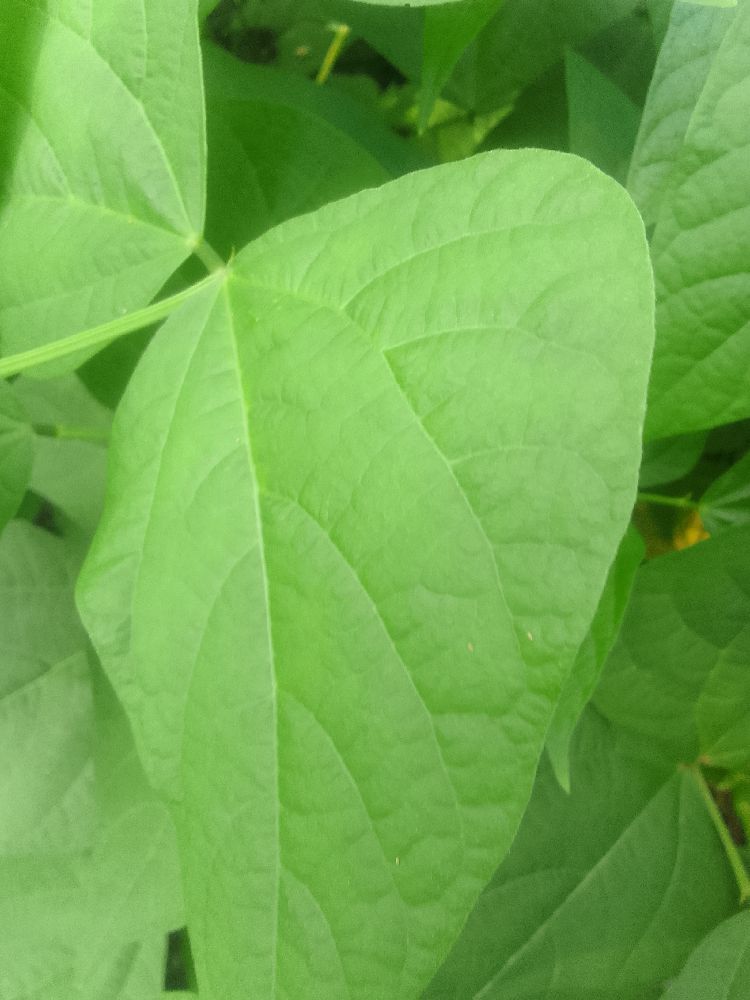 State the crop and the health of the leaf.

common bean, healthy
